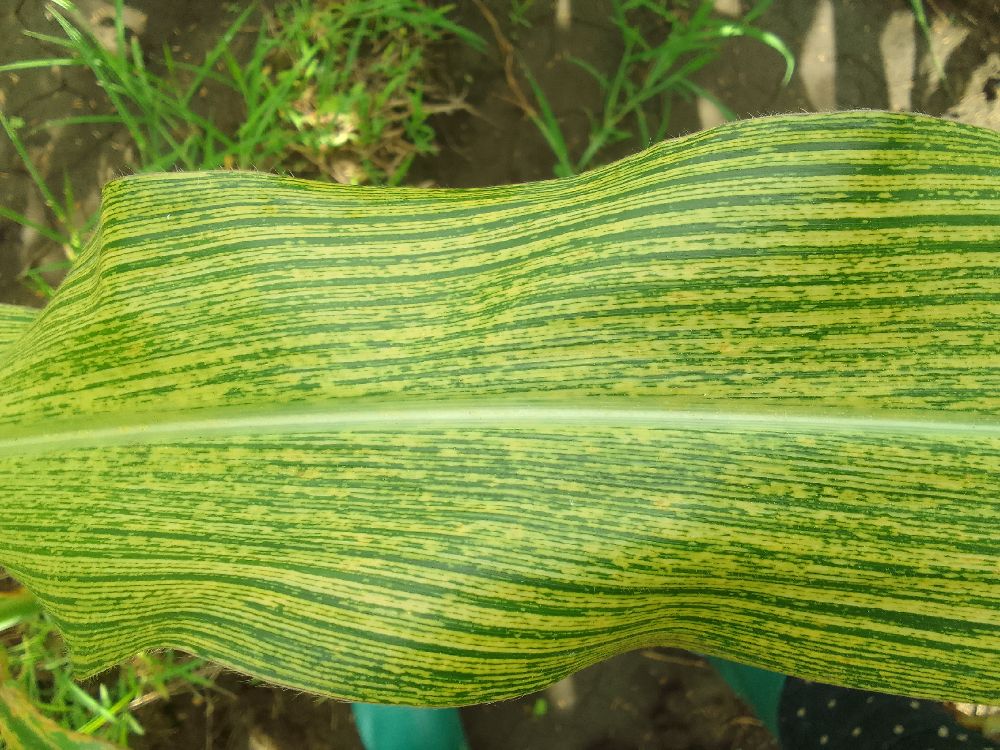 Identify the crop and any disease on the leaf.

maize, maize streak virus
